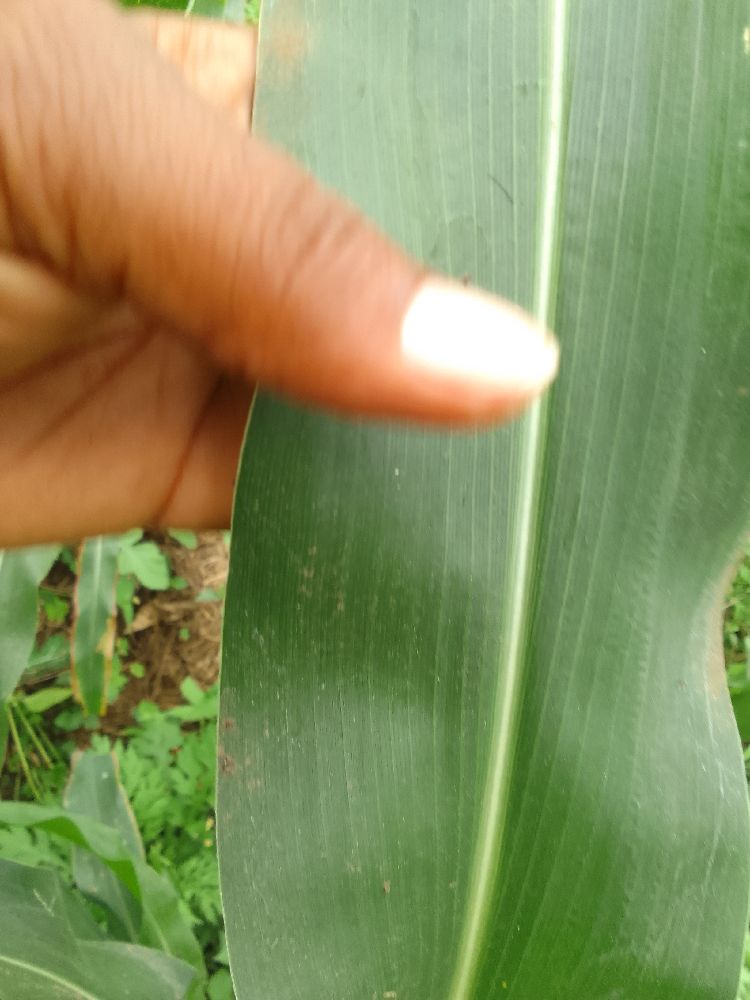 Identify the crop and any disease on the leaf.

maize, healthy
